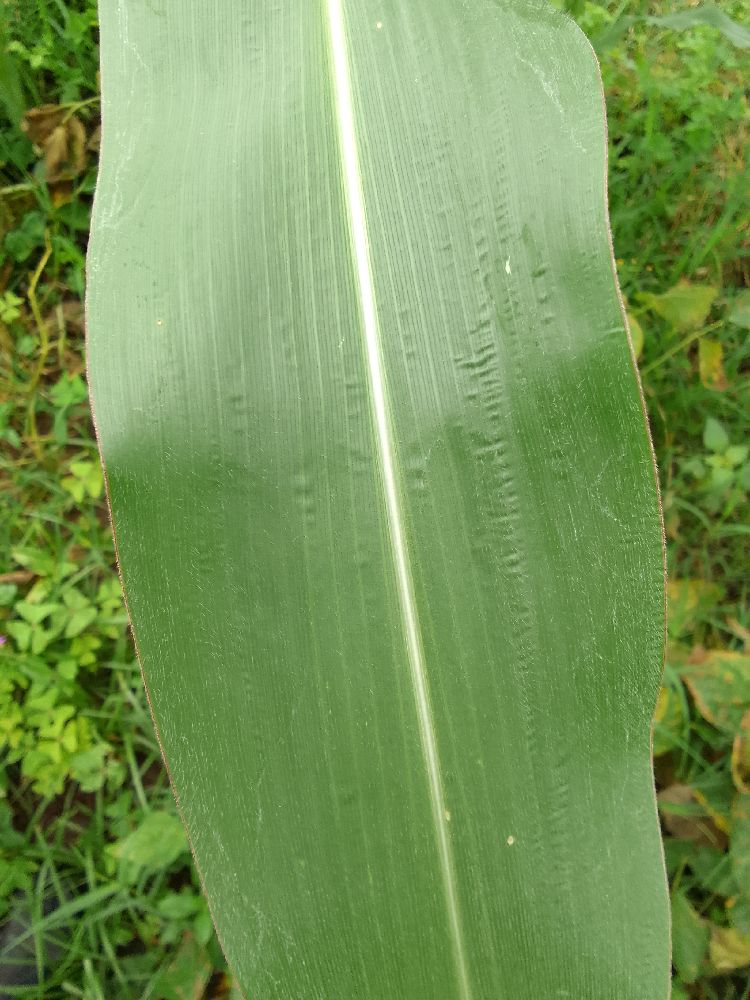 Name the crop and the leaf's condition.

maize, healthy
